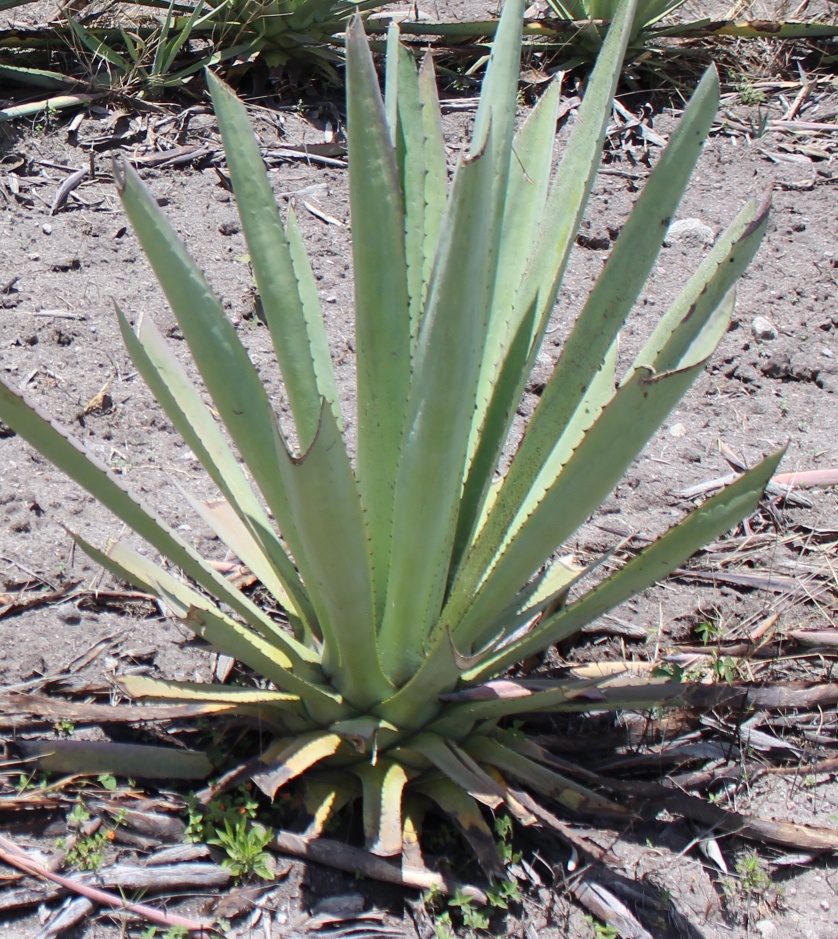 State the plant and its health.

agave, small
